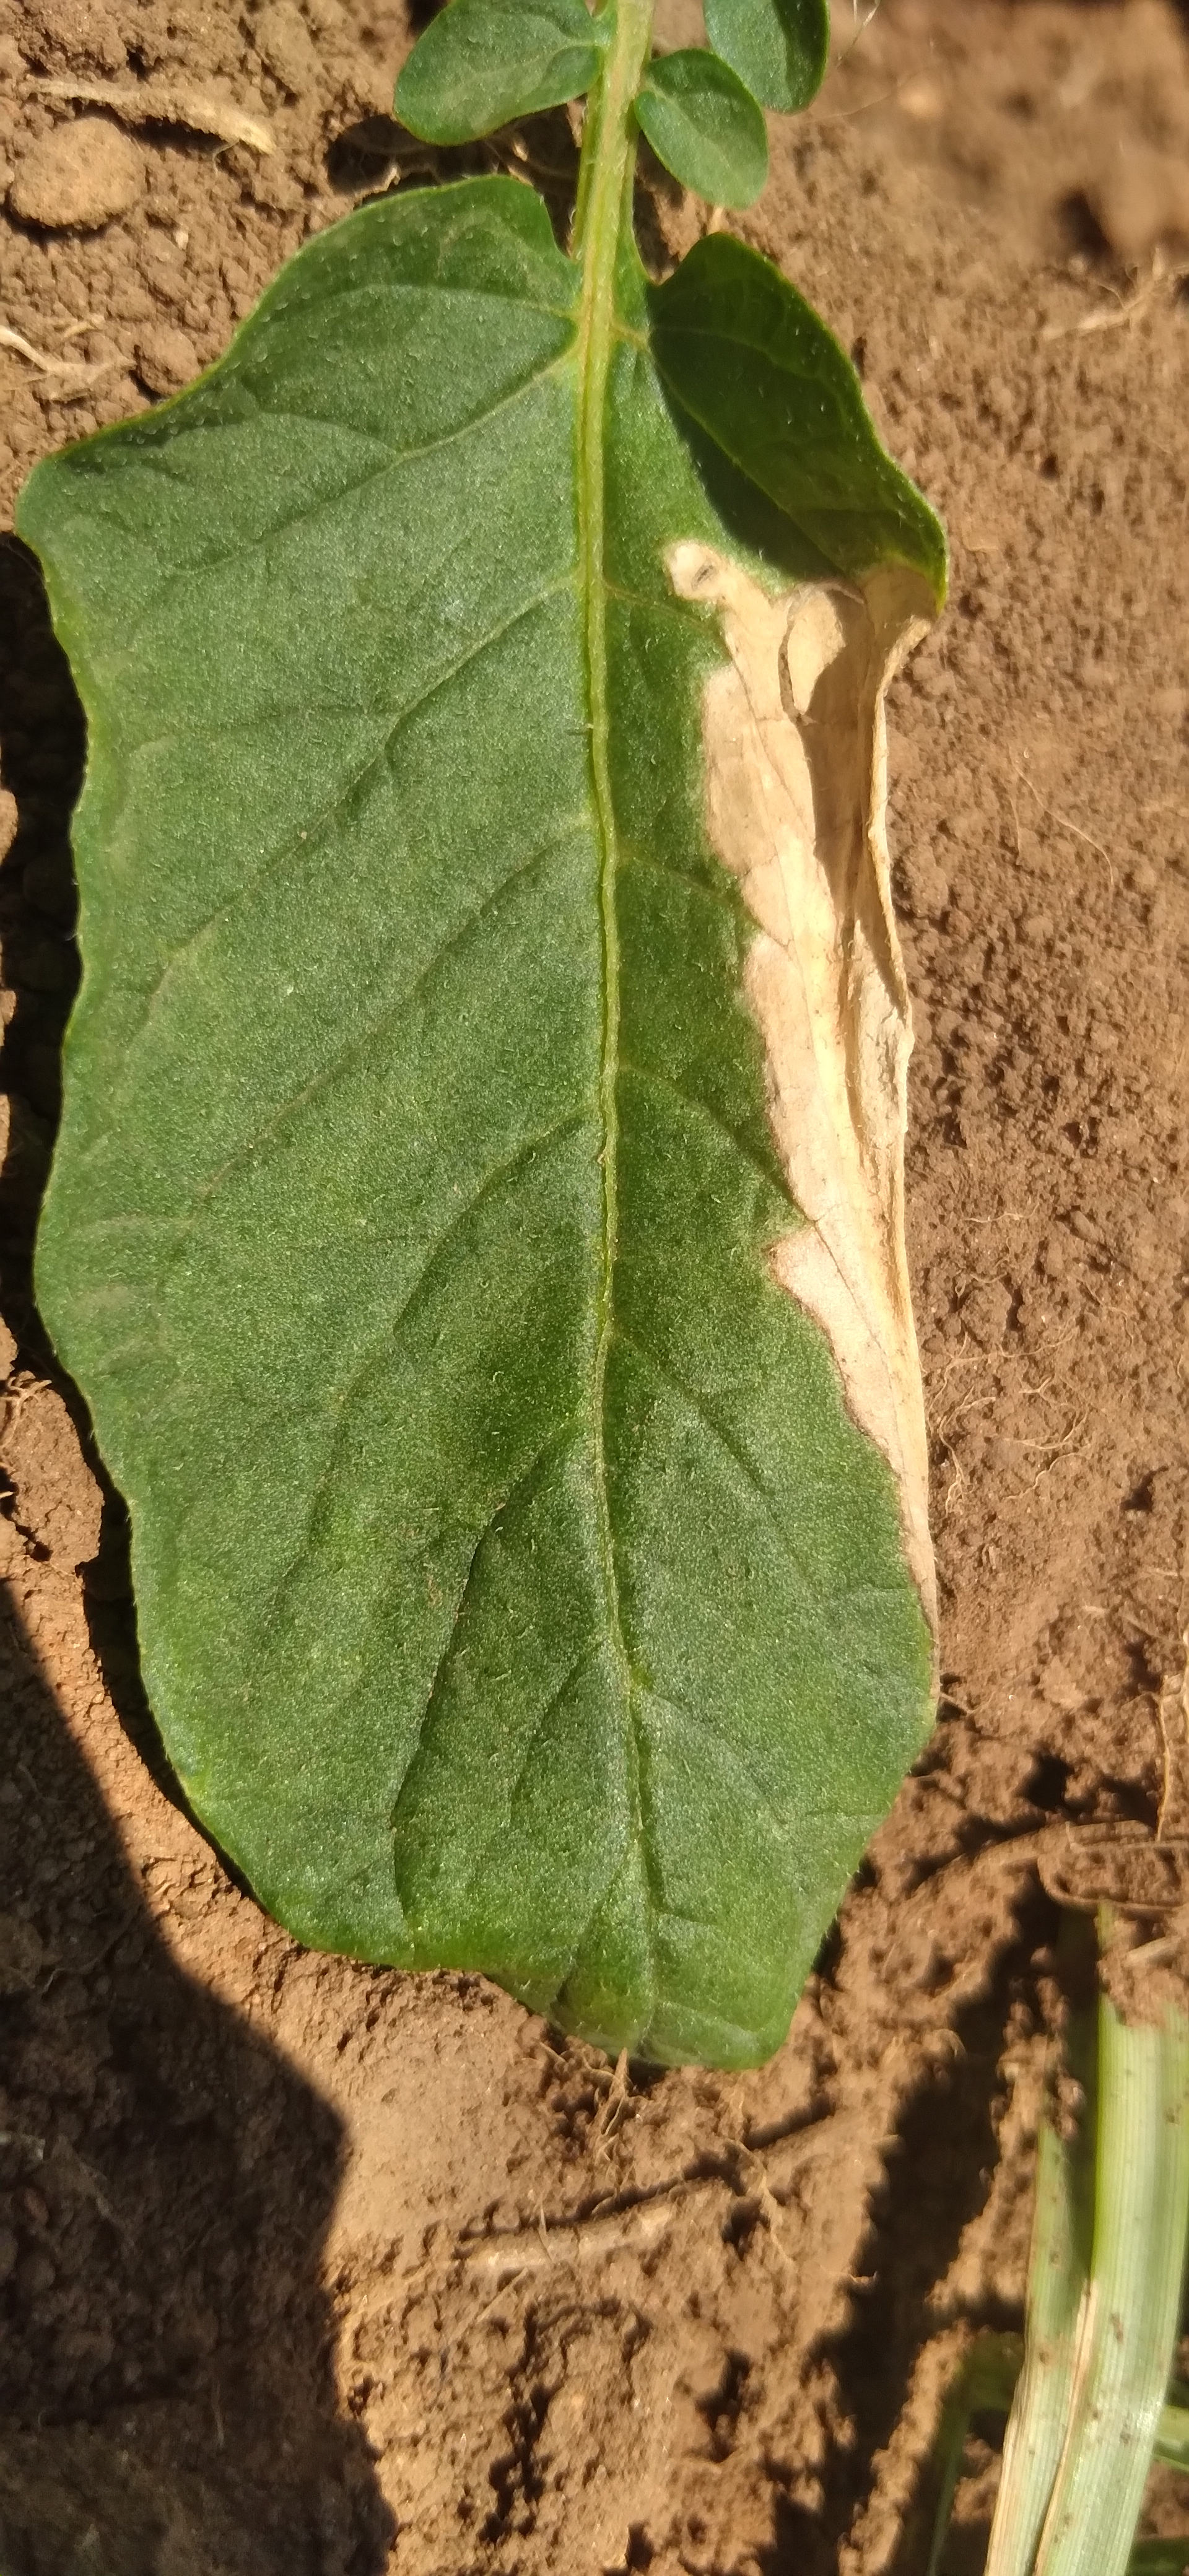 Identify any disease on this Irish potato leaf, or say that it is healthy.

early blight
